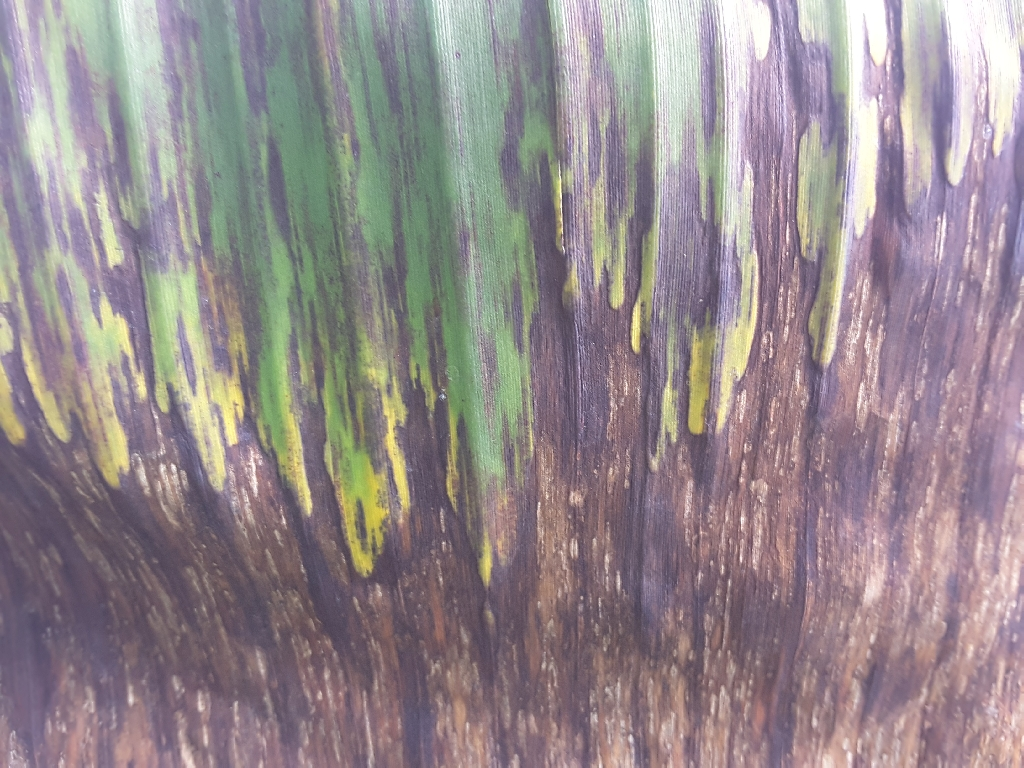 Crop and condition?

banana, black sigatoka
